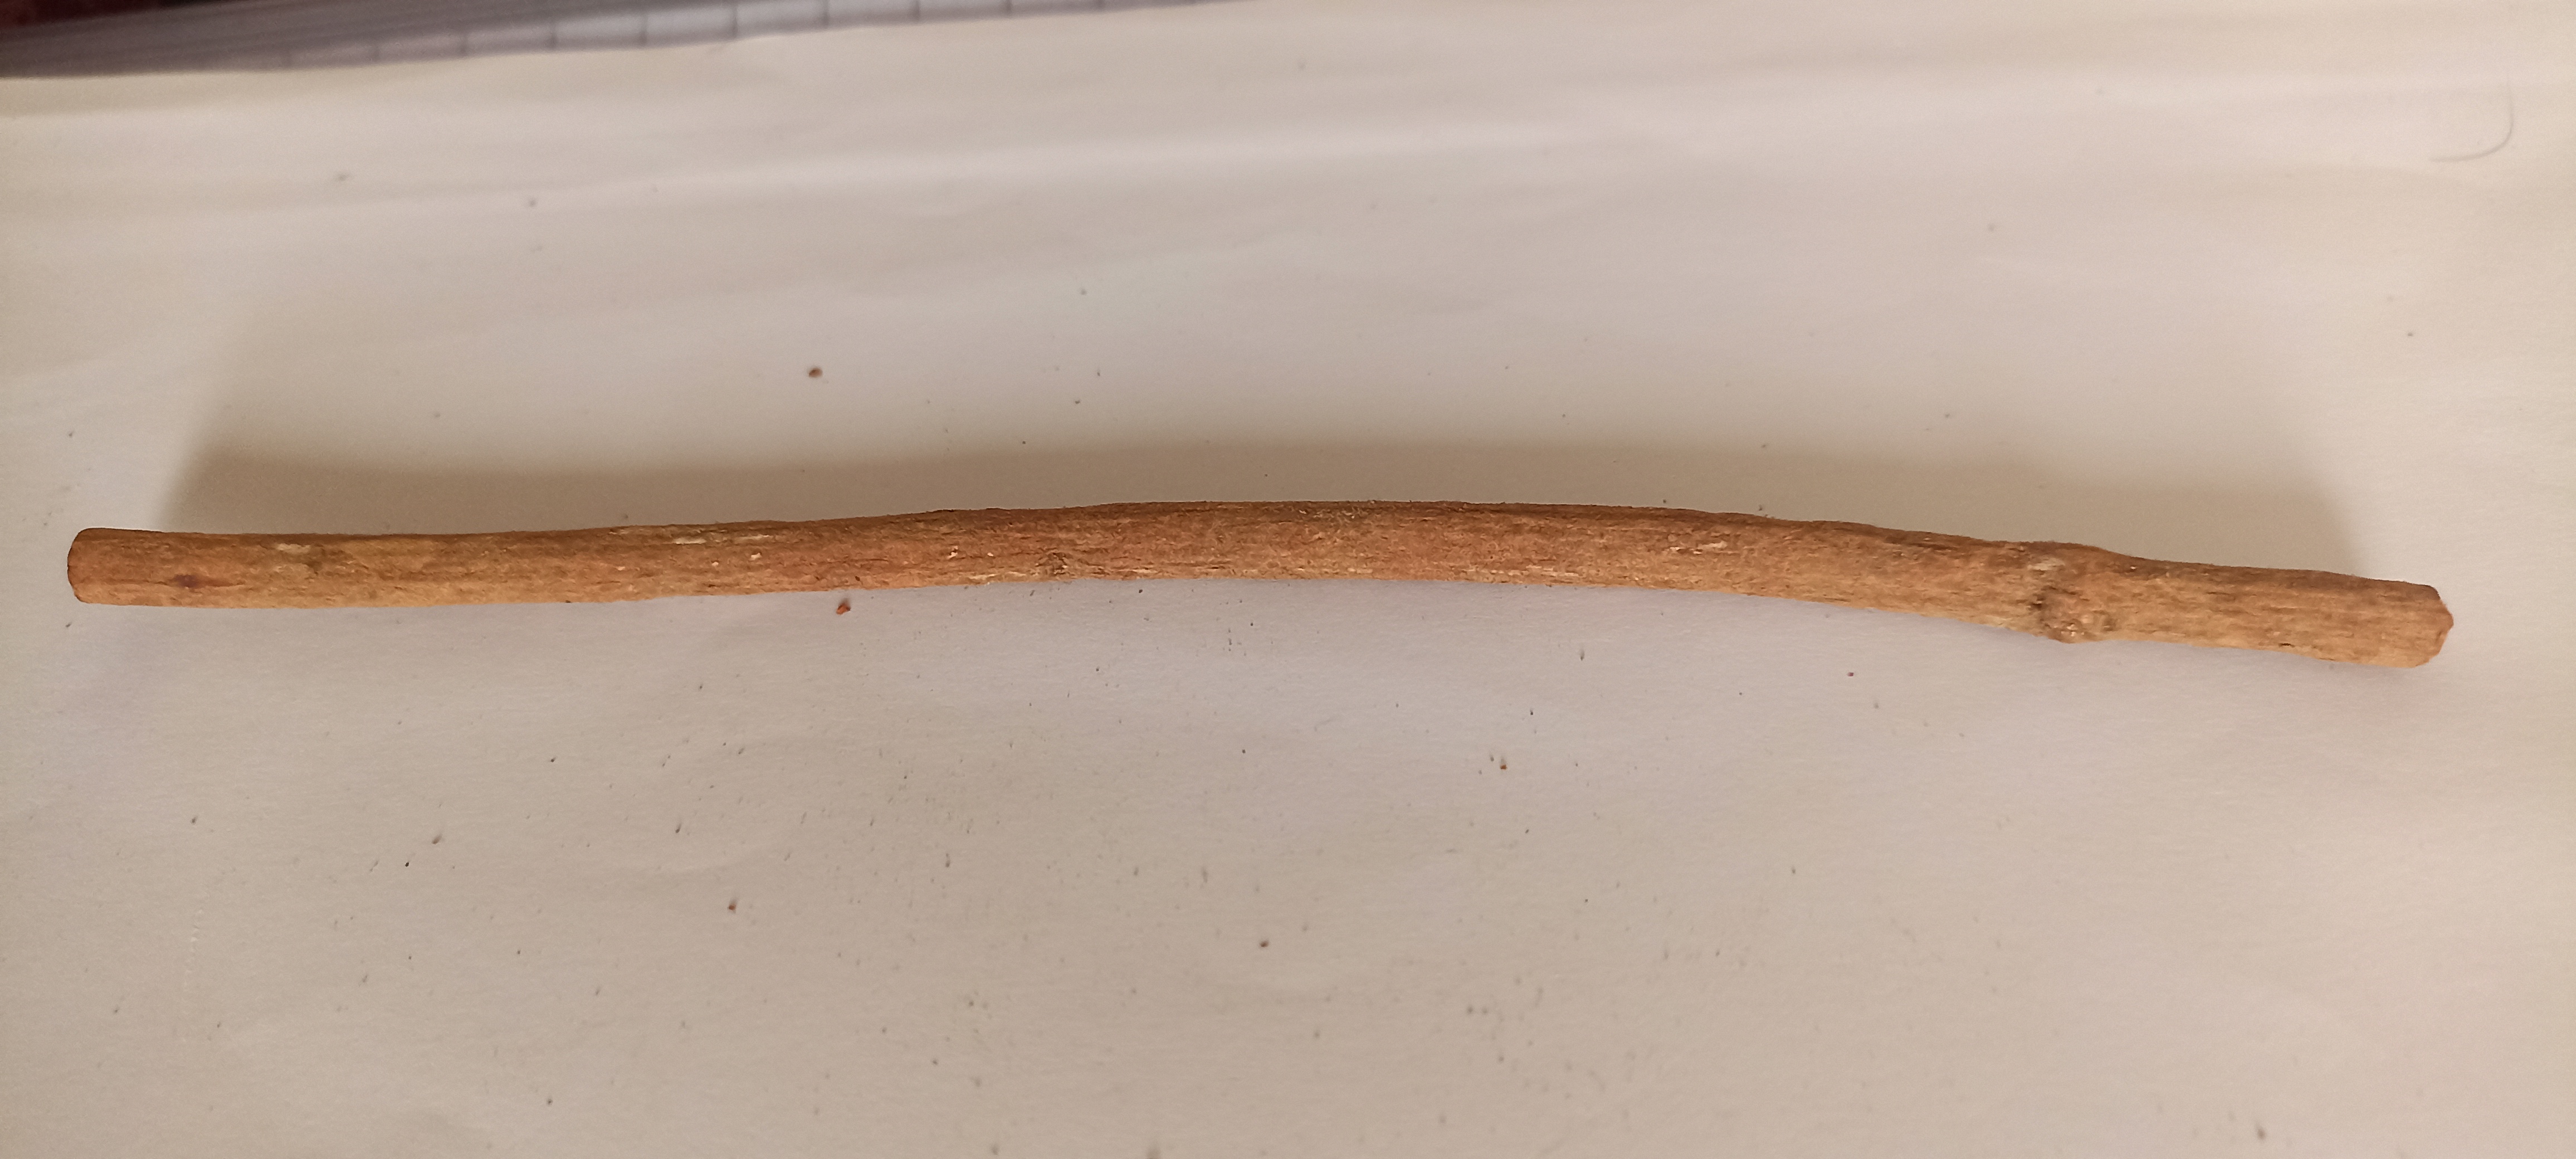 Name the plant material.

manjistha
